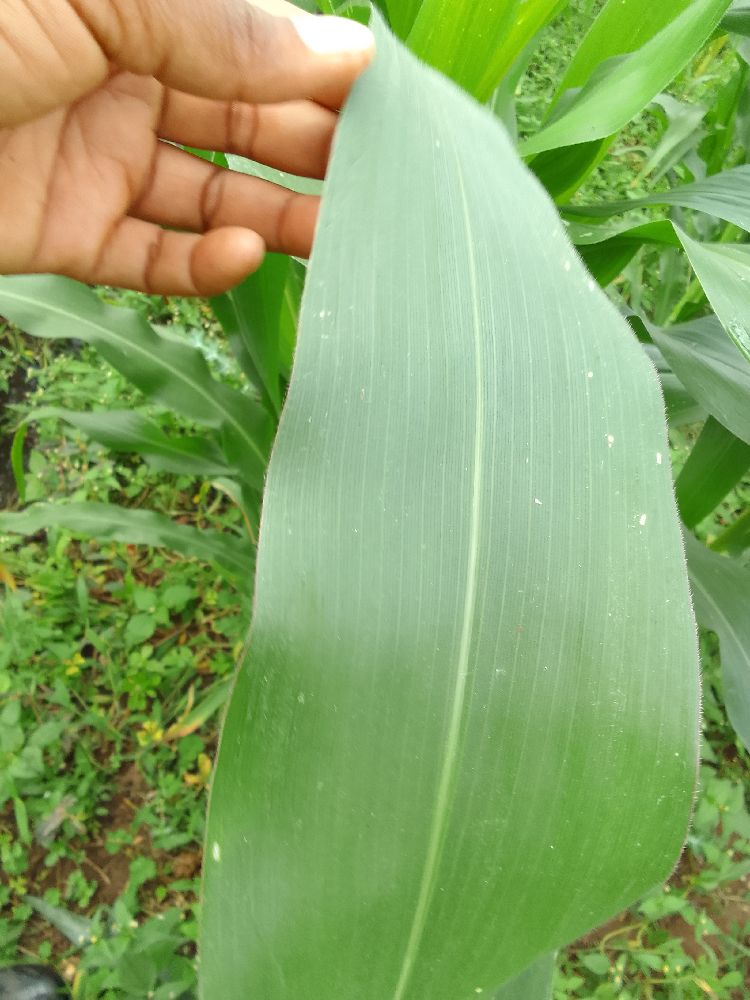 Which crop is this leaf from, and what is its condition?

maize, healthy
